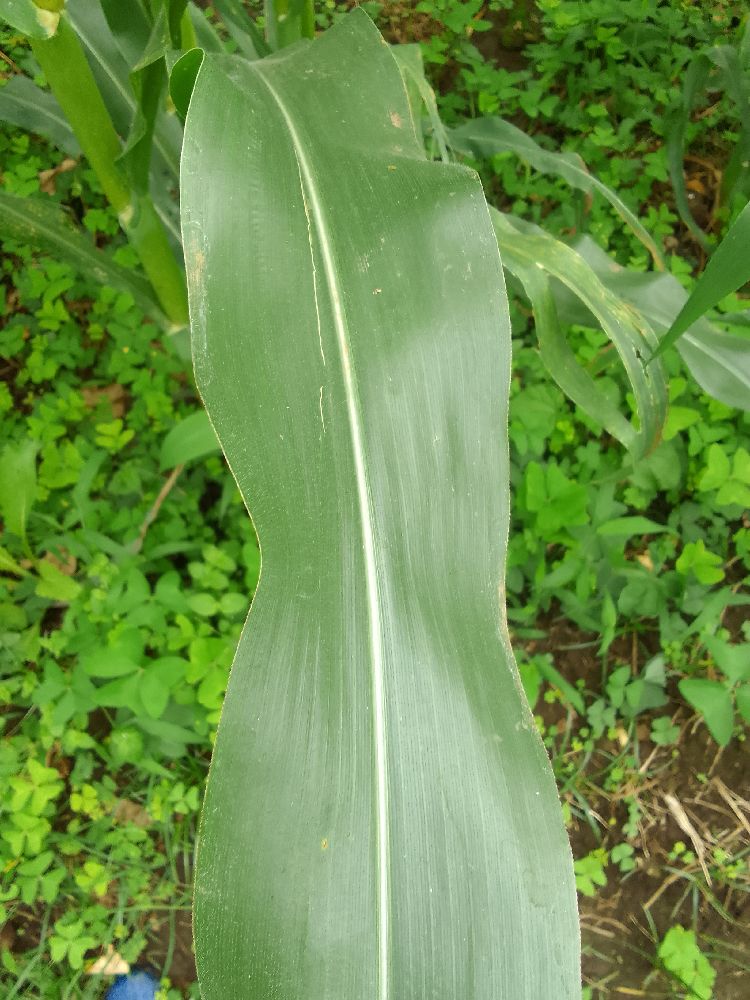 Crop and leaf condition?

maize, healthy
